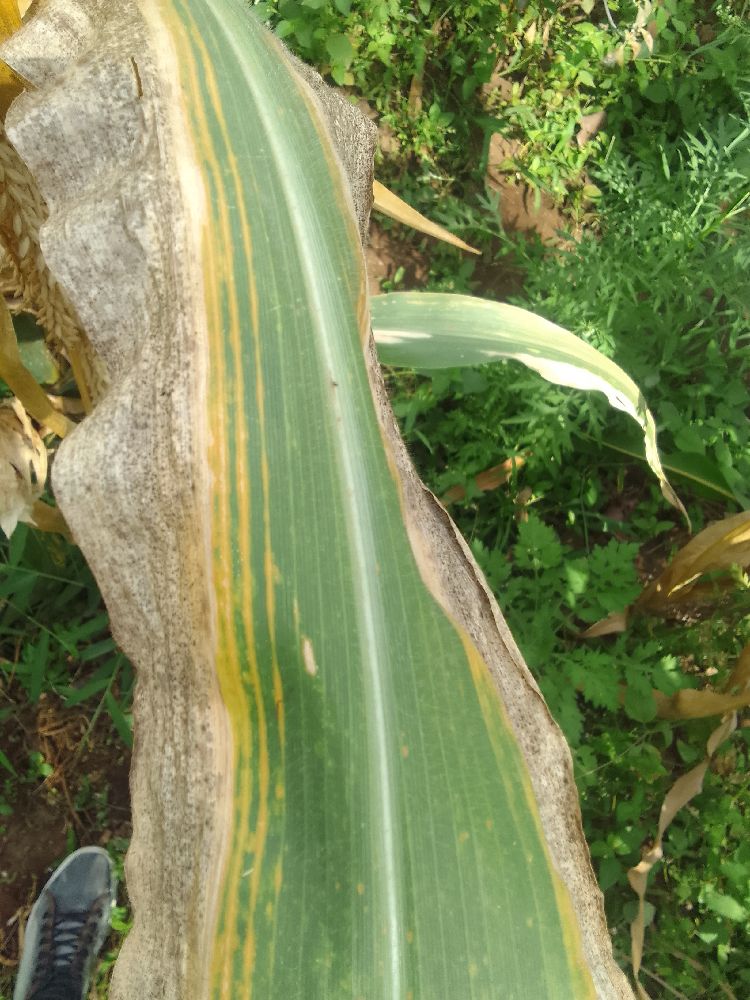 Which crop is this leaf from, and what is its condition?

maize, maize lethal necrosis
